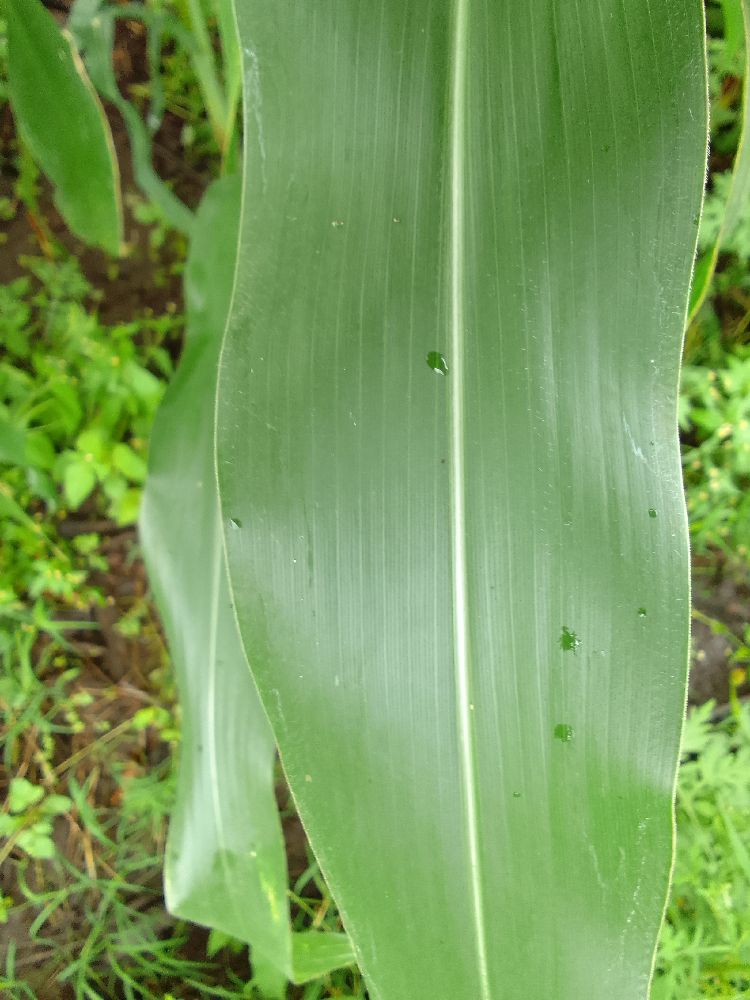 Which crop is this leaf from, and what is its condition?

maize, healthy
